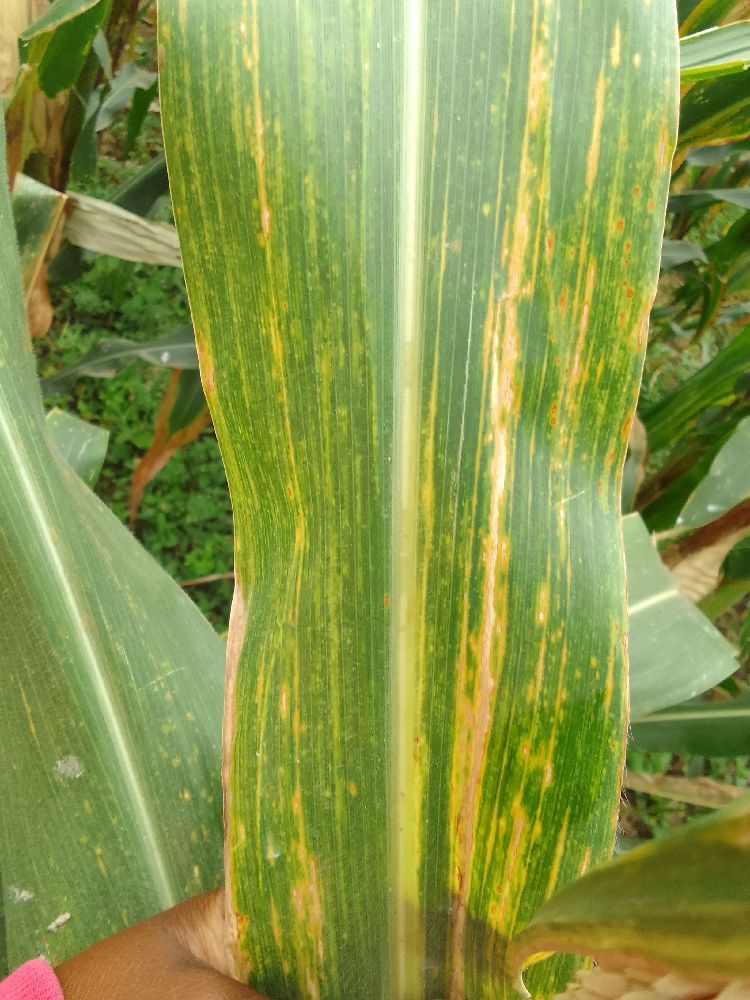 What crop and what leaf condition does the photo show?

maize, maize lethal necrosis
